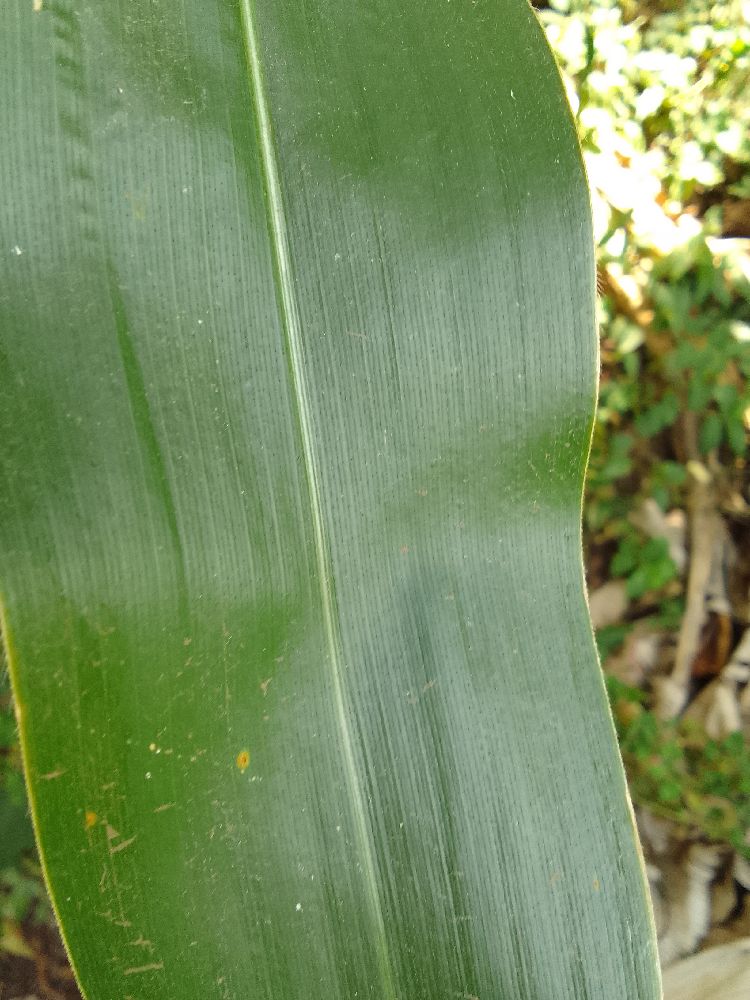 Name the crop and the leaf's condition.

maize, healthy
